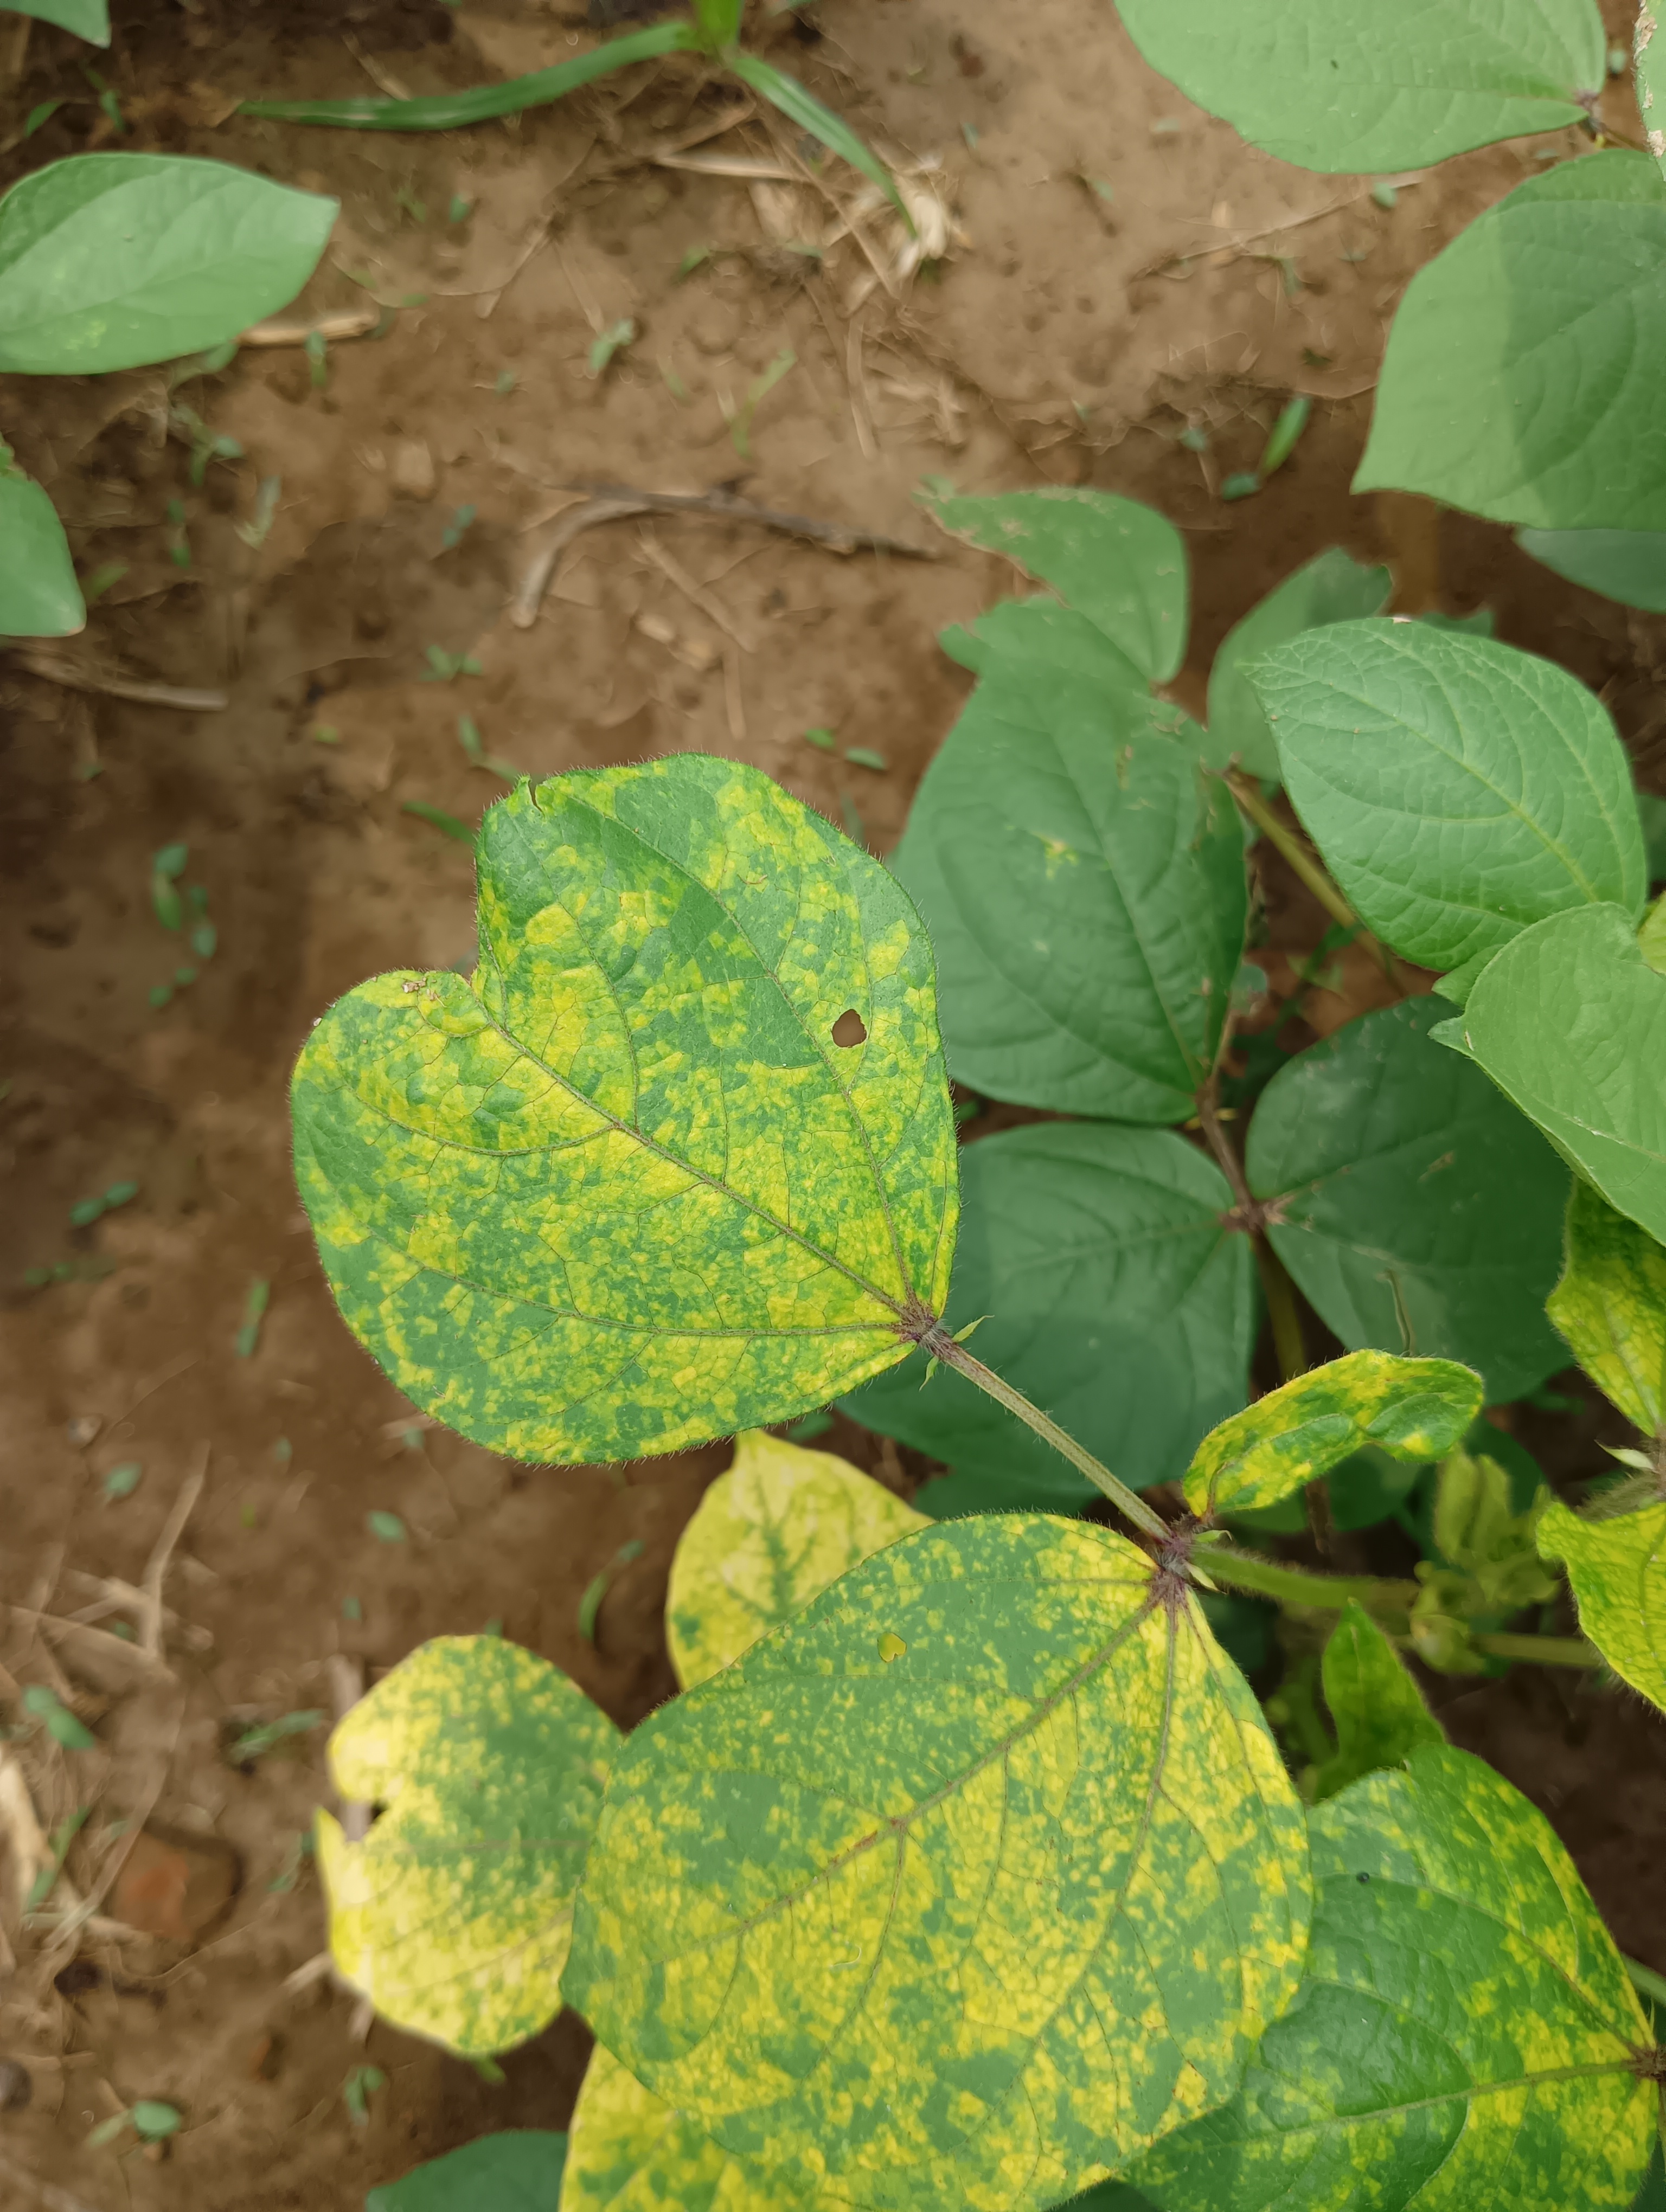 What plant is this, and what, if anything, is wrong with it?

mungbean, yellow mosaic
